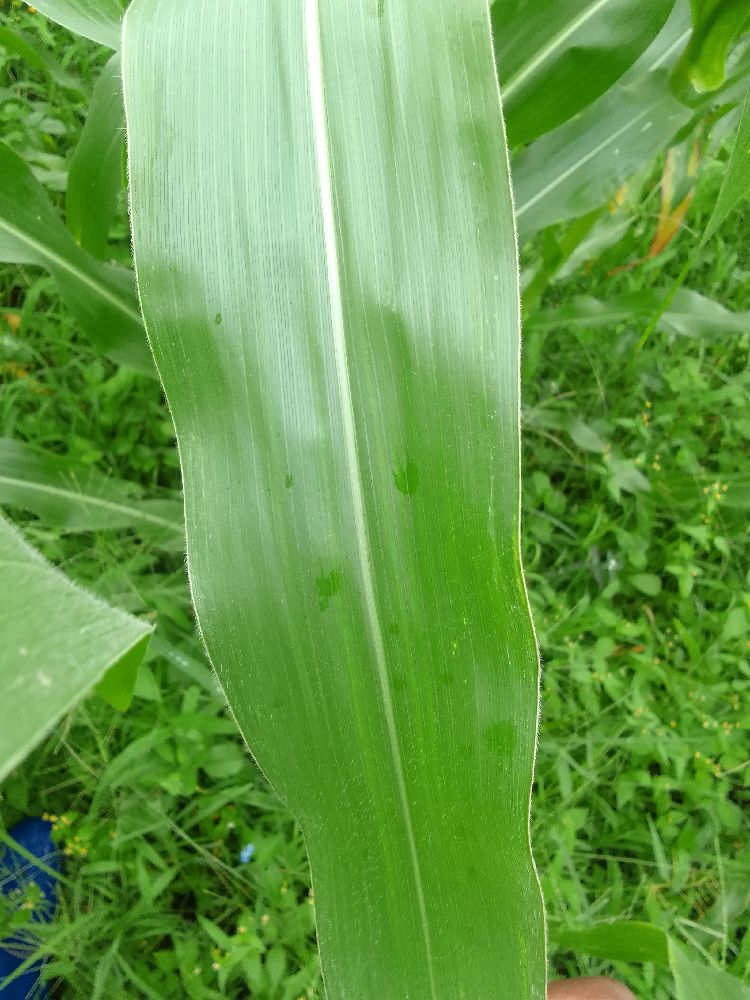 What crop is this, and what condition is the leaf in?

maize, healthy
